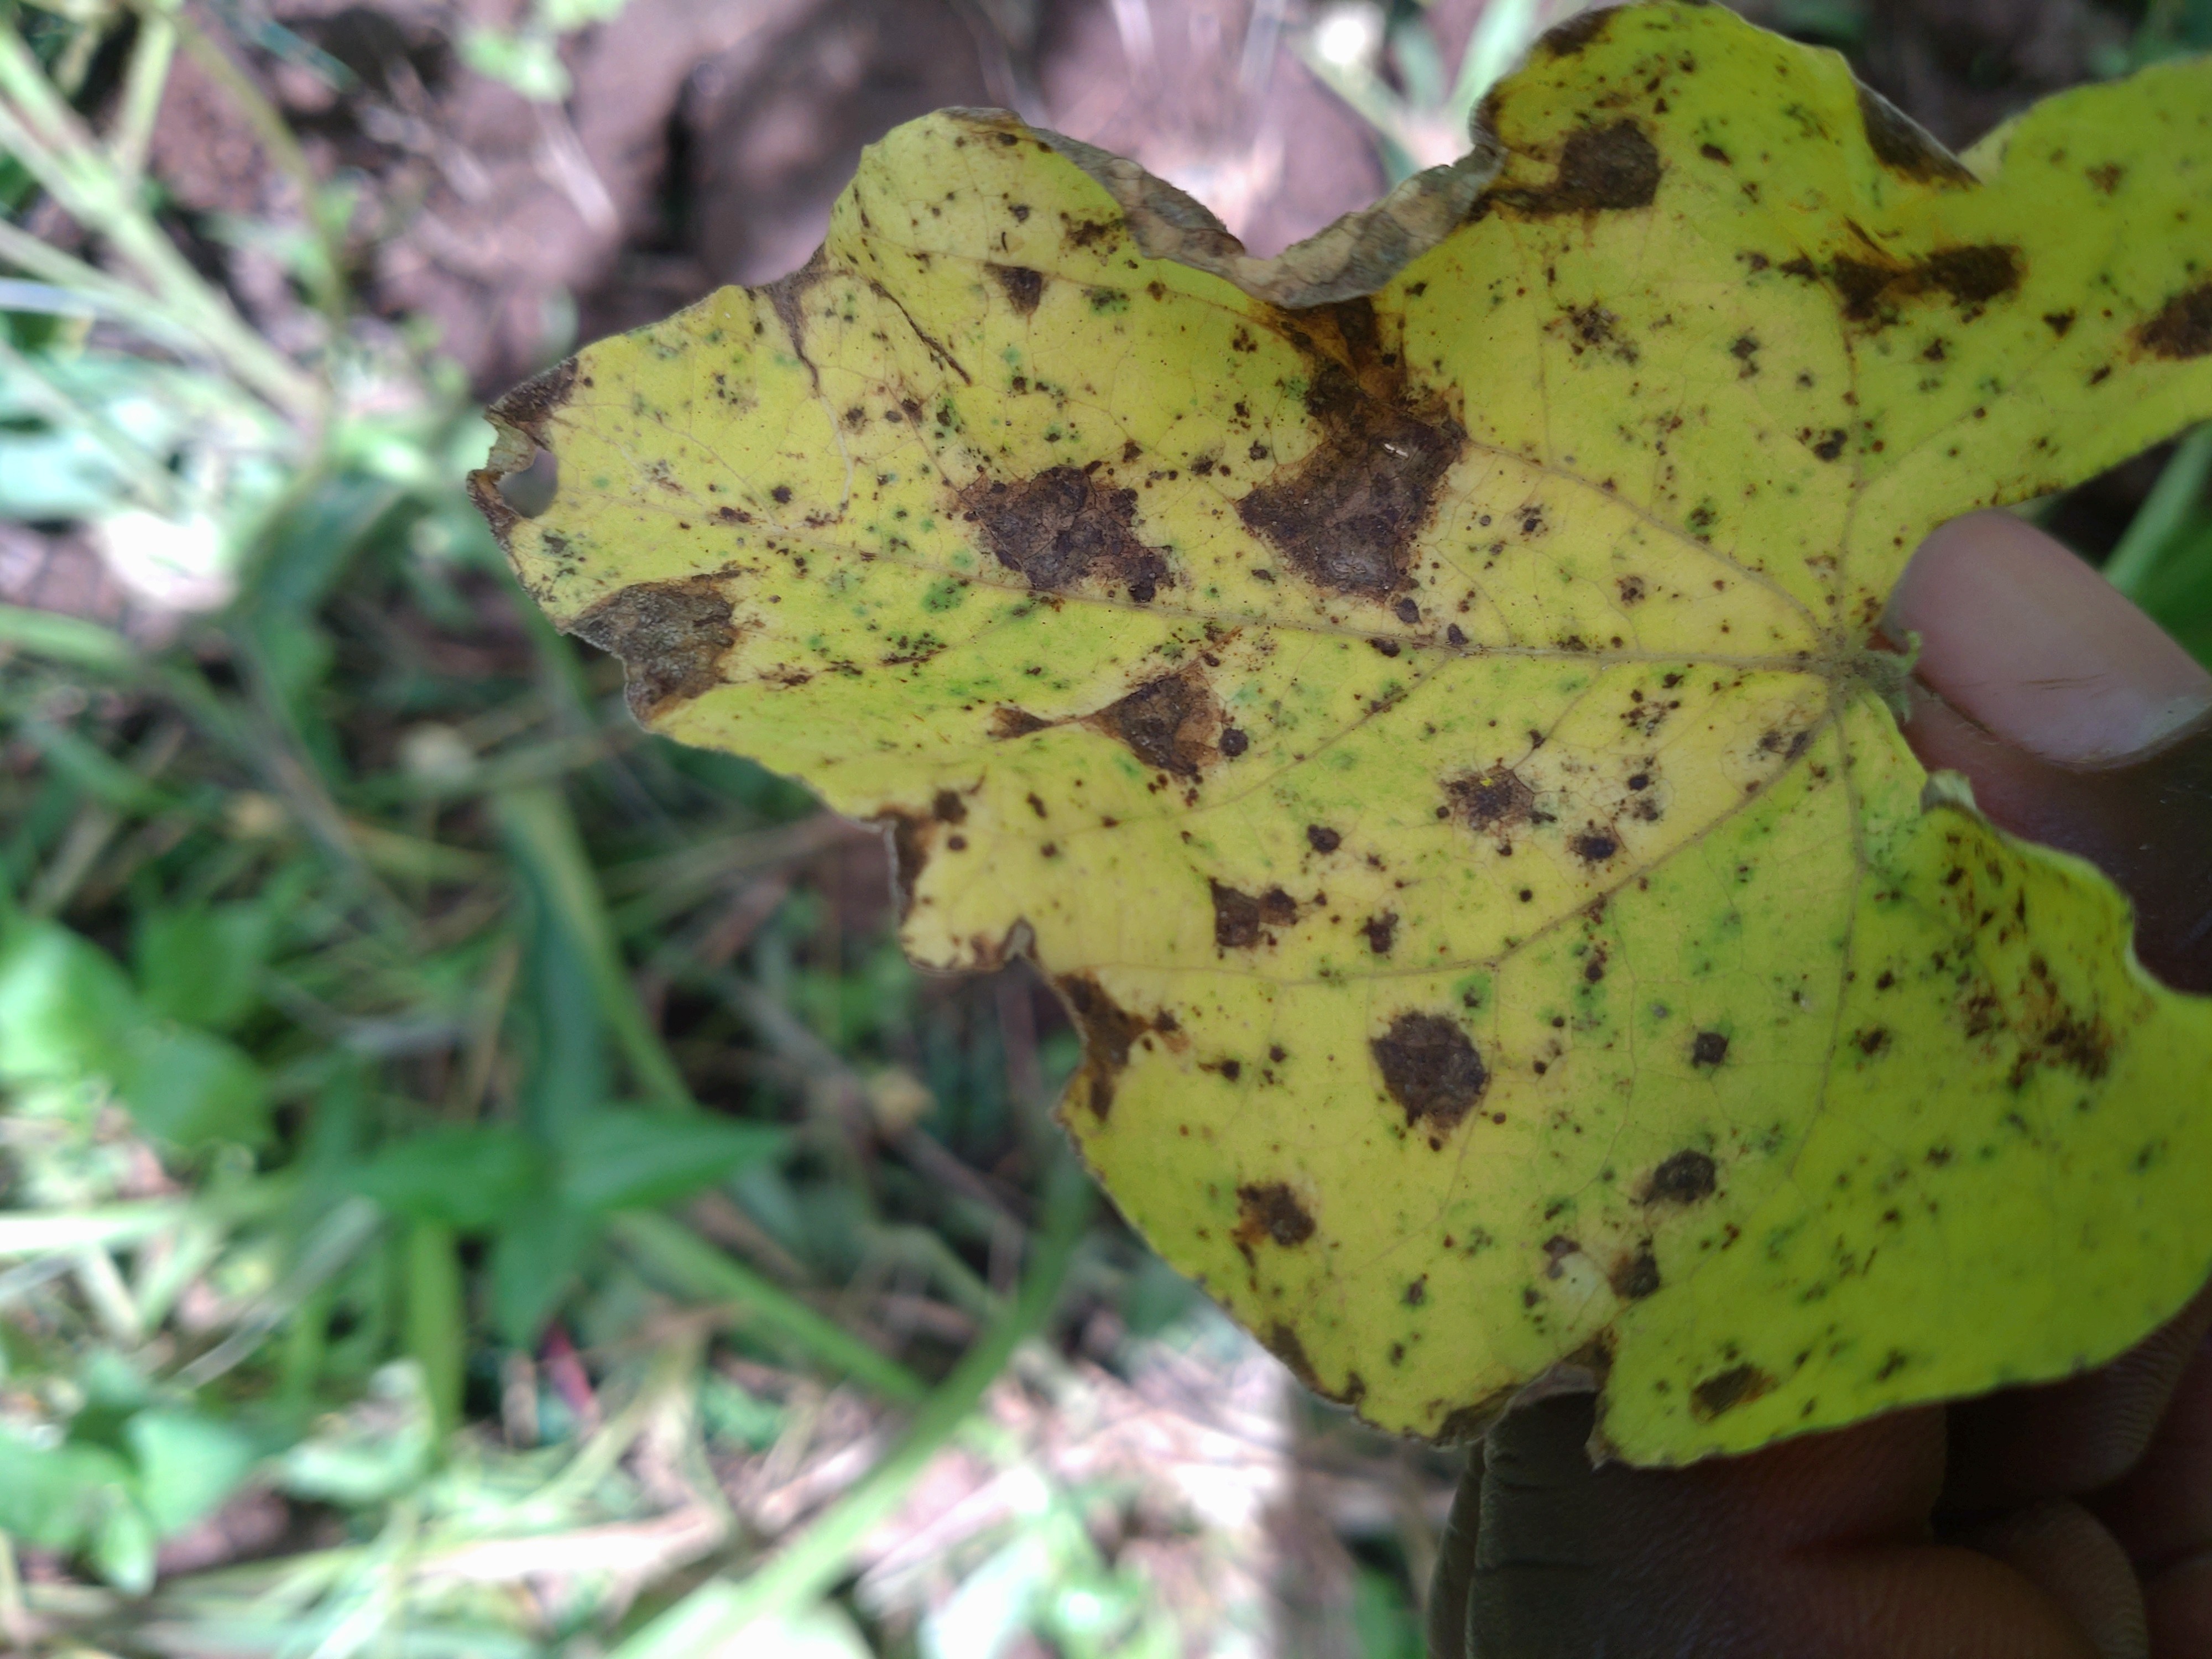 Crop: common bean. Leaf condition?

anthracnose
